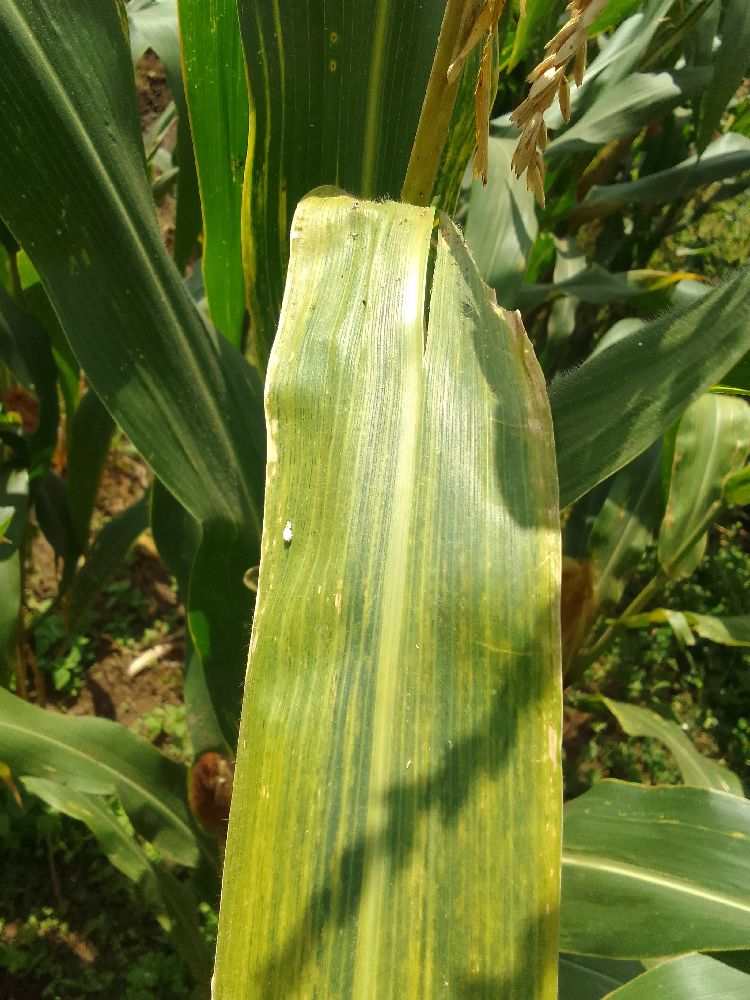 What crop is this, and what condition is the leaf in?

maize, maize lethal necrosis
